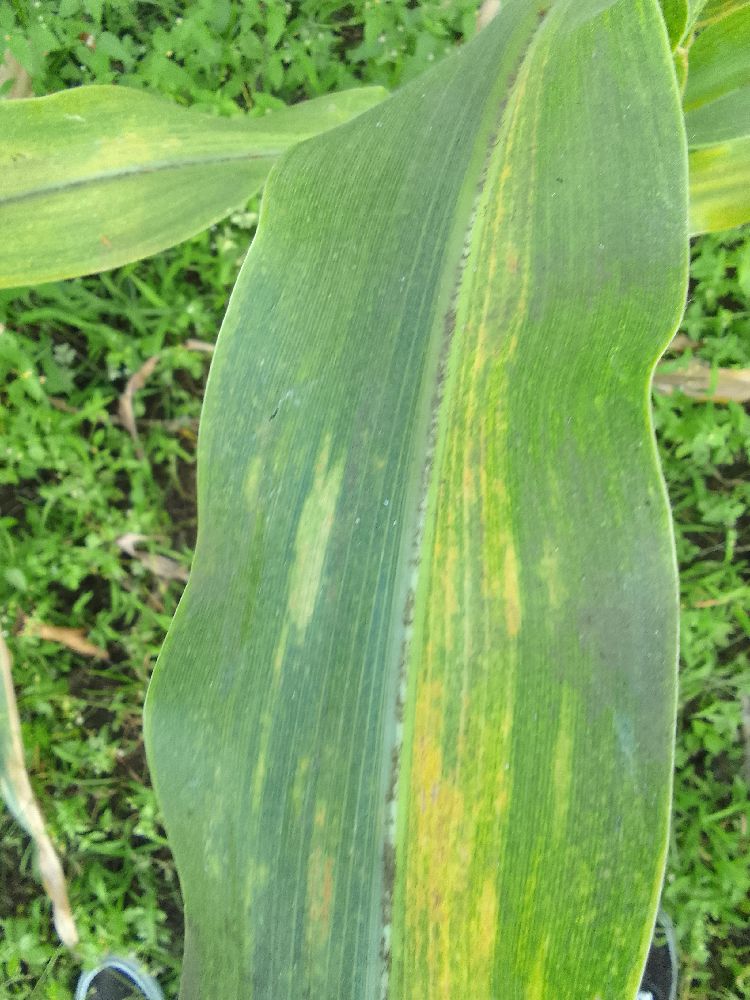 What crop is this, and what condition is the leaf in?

maize, maize lethal necrosis
